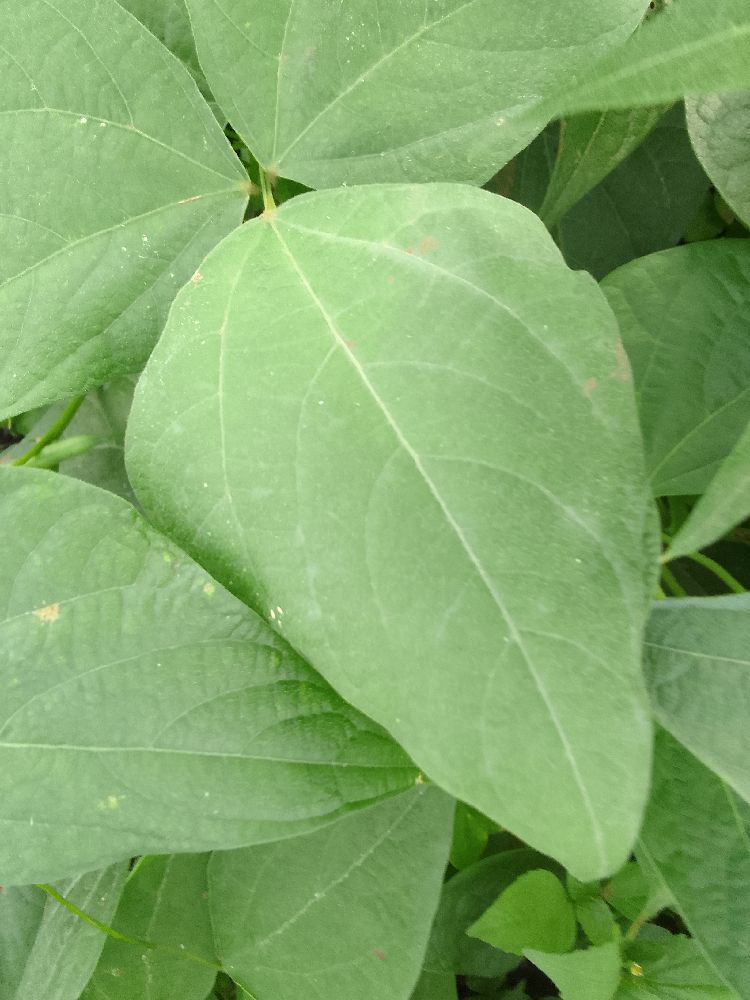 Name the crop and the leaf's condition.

common bean, healthy
